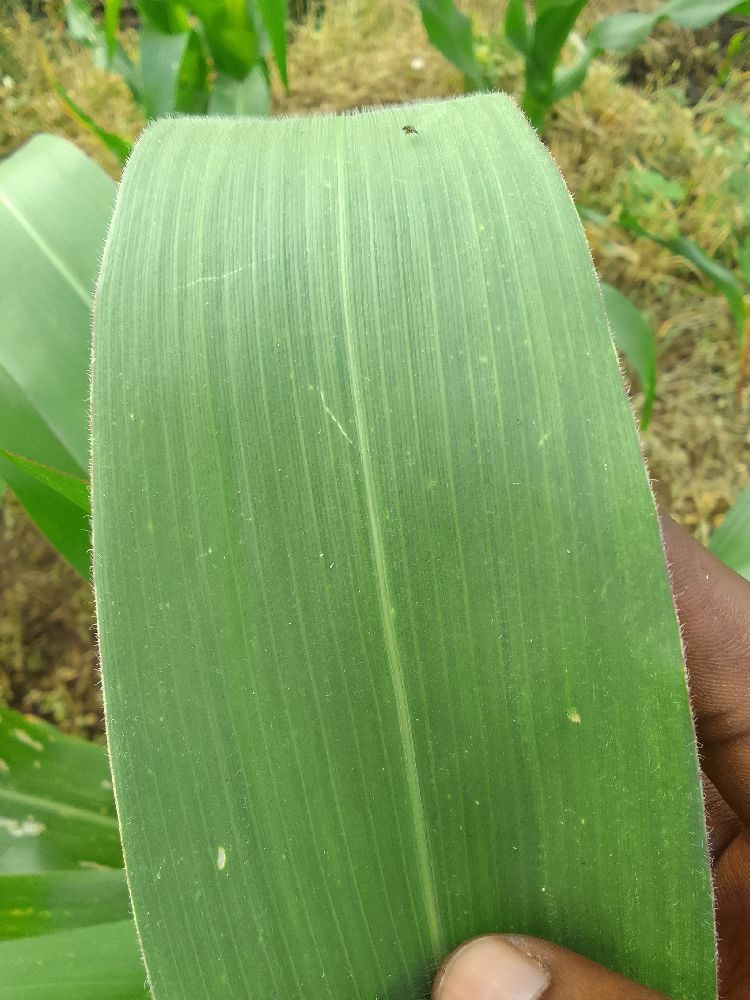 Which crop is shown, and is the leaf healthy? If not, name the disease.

maize, healthy
